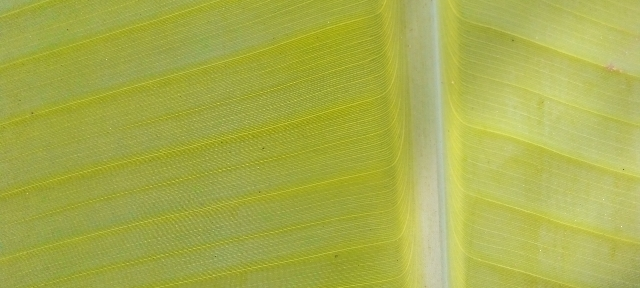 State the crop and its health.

banana, healthy
